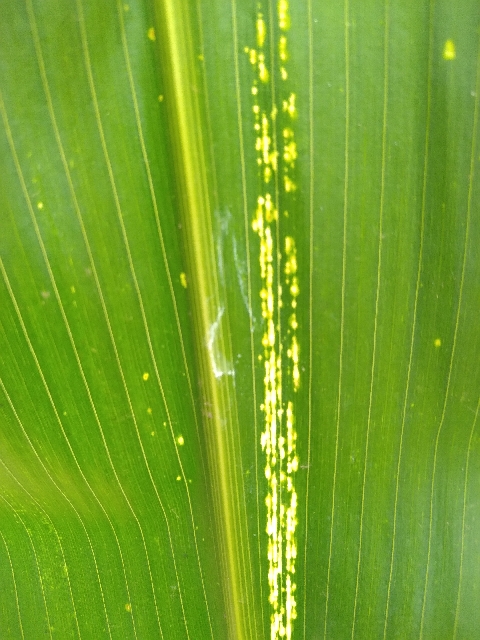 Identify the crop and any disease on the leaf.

maize, maize streak virus
